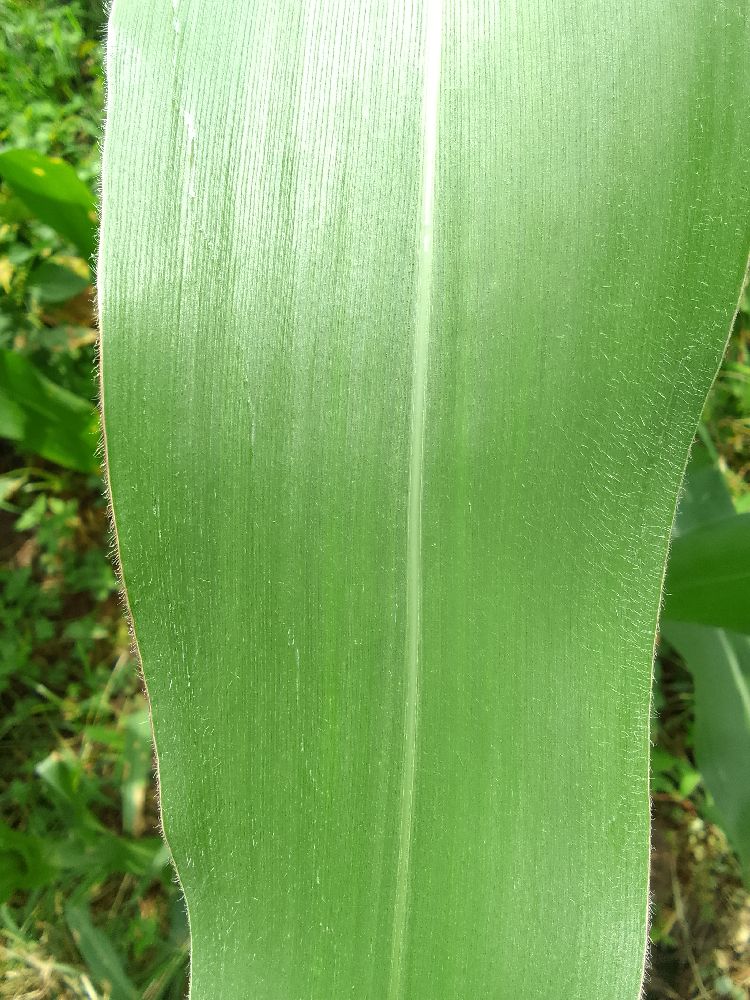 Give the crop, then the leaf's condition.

maize, healthy
